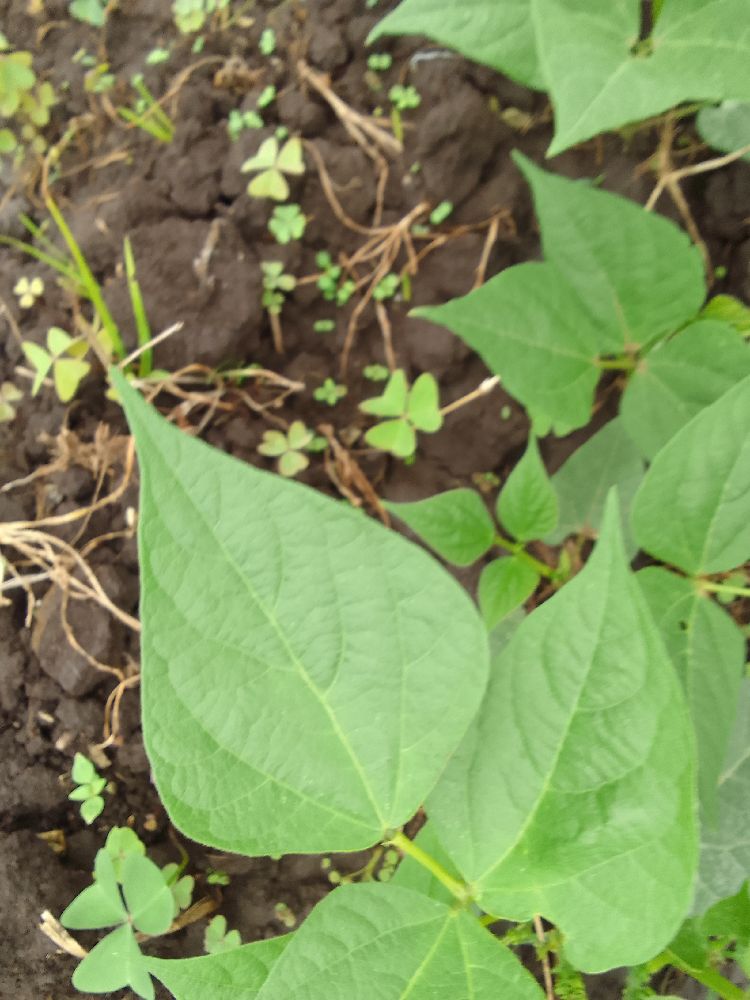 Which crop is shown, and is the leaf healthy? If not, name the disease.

common bean, healthy
